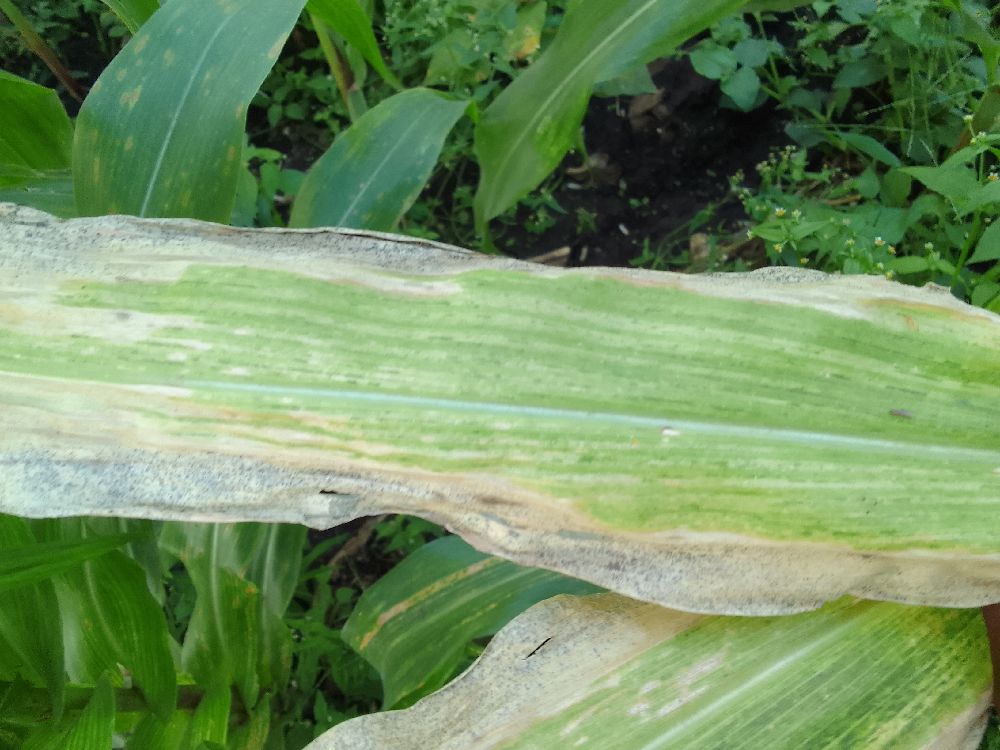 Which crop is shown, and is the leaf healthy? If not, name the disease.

maize, maize lethal necrosis
